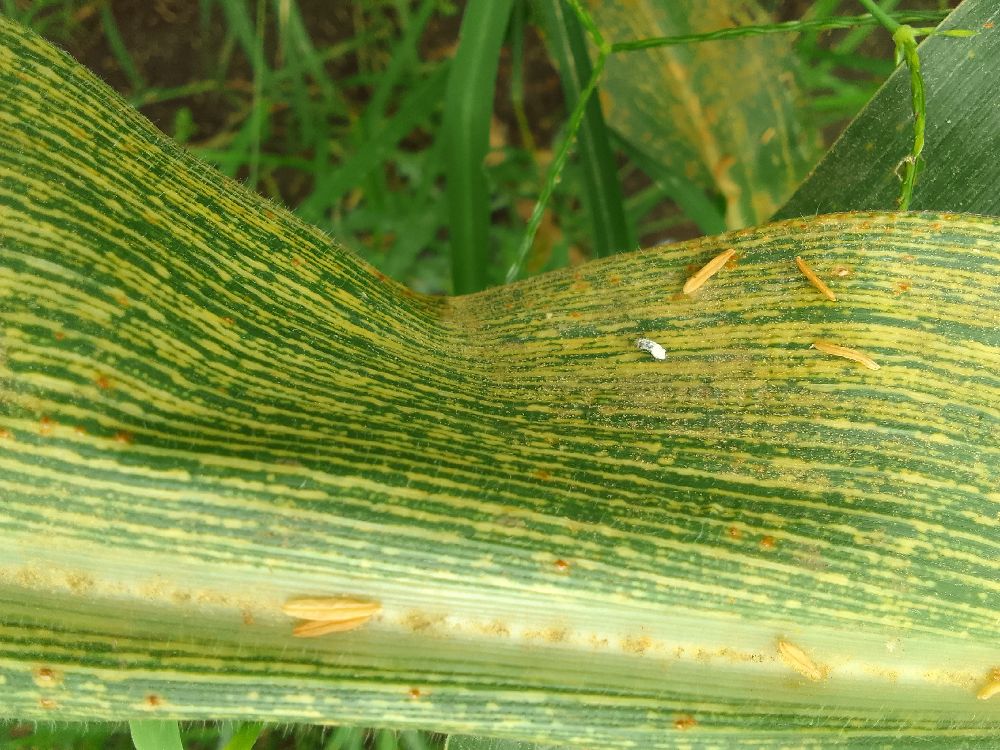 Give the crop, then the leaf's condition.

maize, maize streak virus
